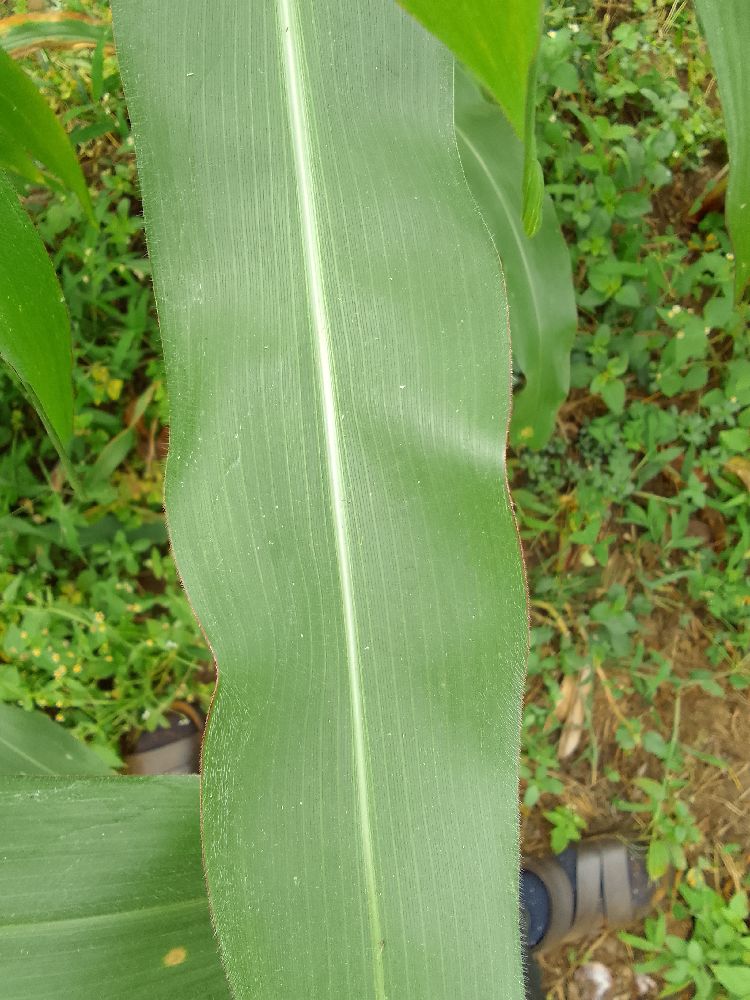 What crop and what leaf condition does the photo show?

maize, healthy
